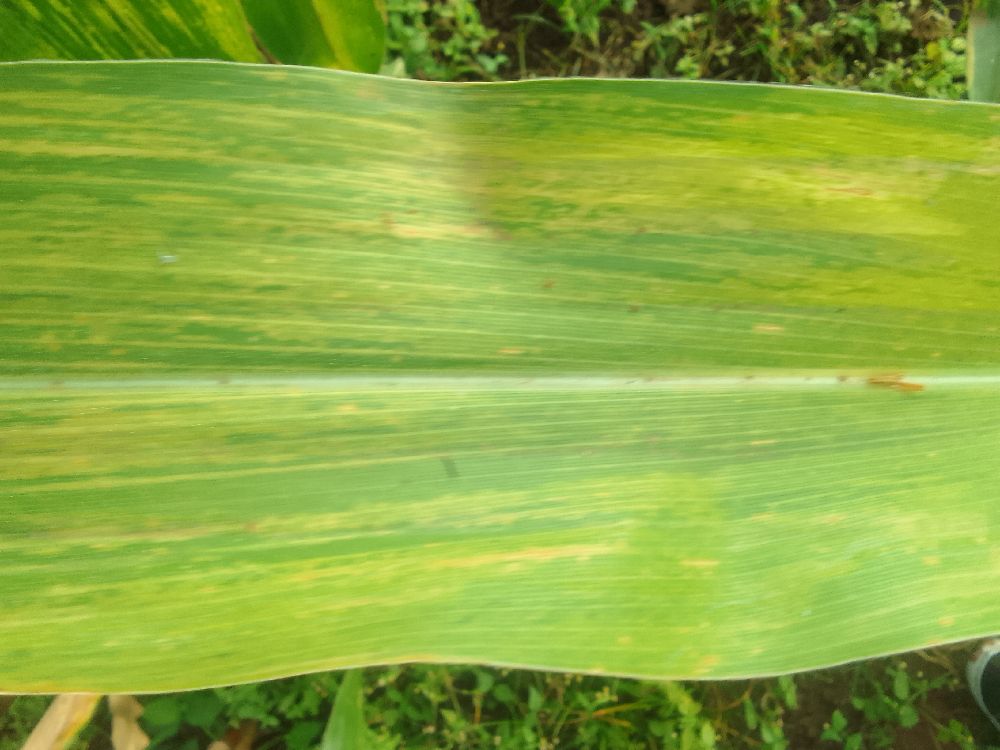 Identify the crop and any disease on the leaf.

maize, maize lethal necrosis
